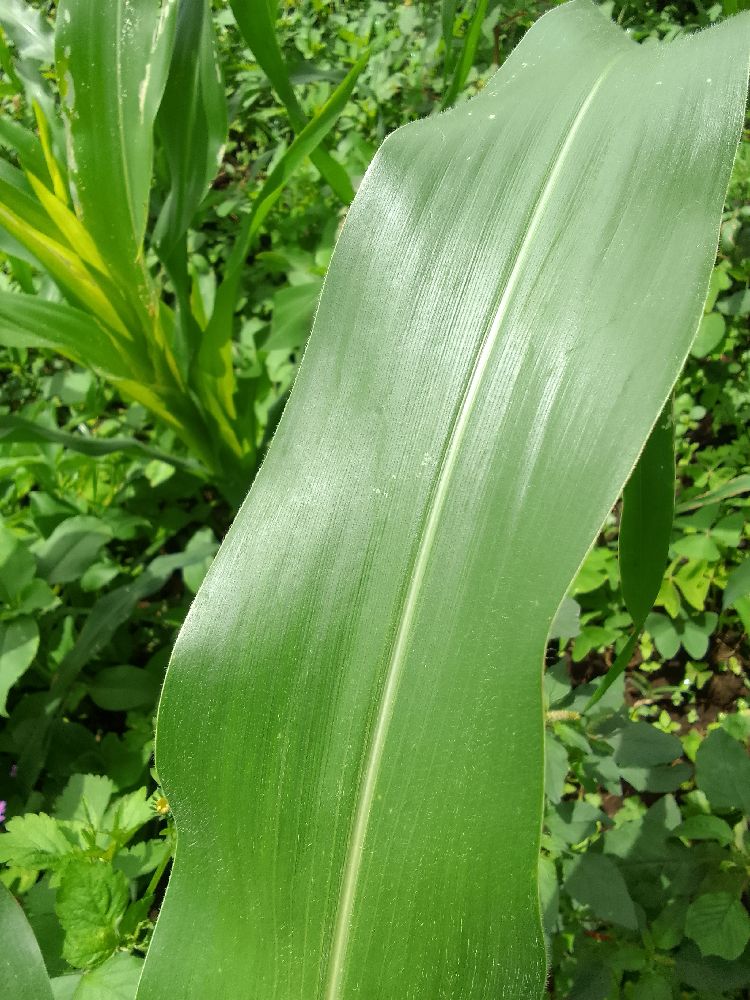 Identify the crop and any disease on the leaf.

maize, healthy
